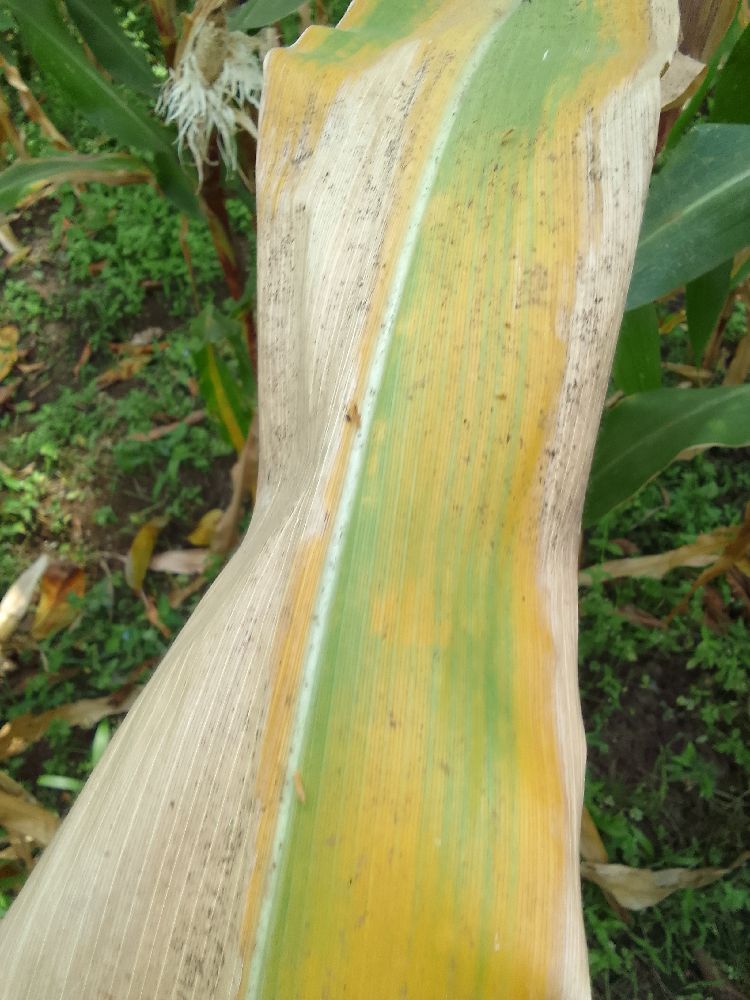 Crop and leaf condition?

maize, maize lethal necrosis
